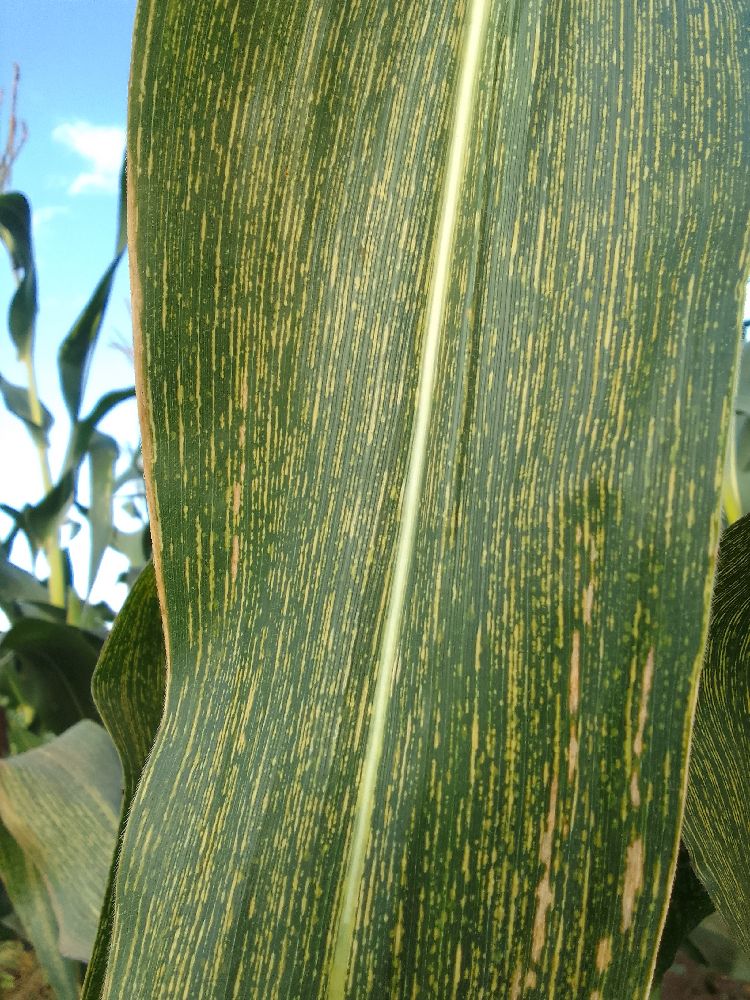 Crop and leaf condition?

maize, maize streak virus
